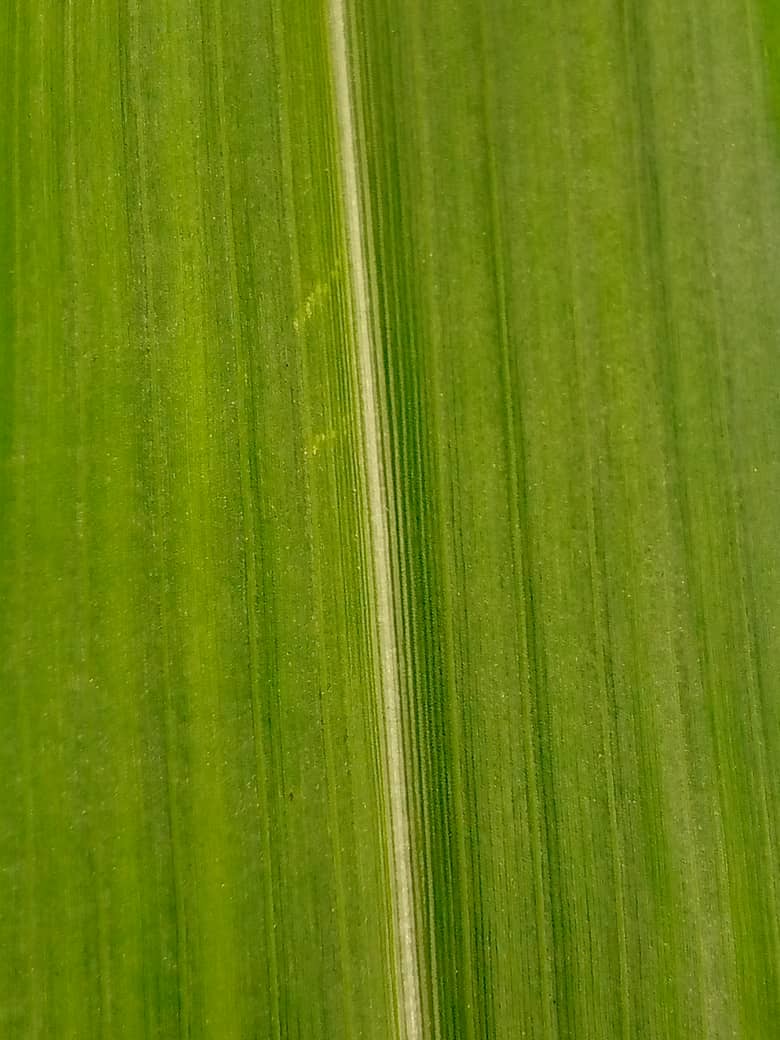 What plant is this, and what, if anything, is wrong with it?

pearl millet, healthy leaves
